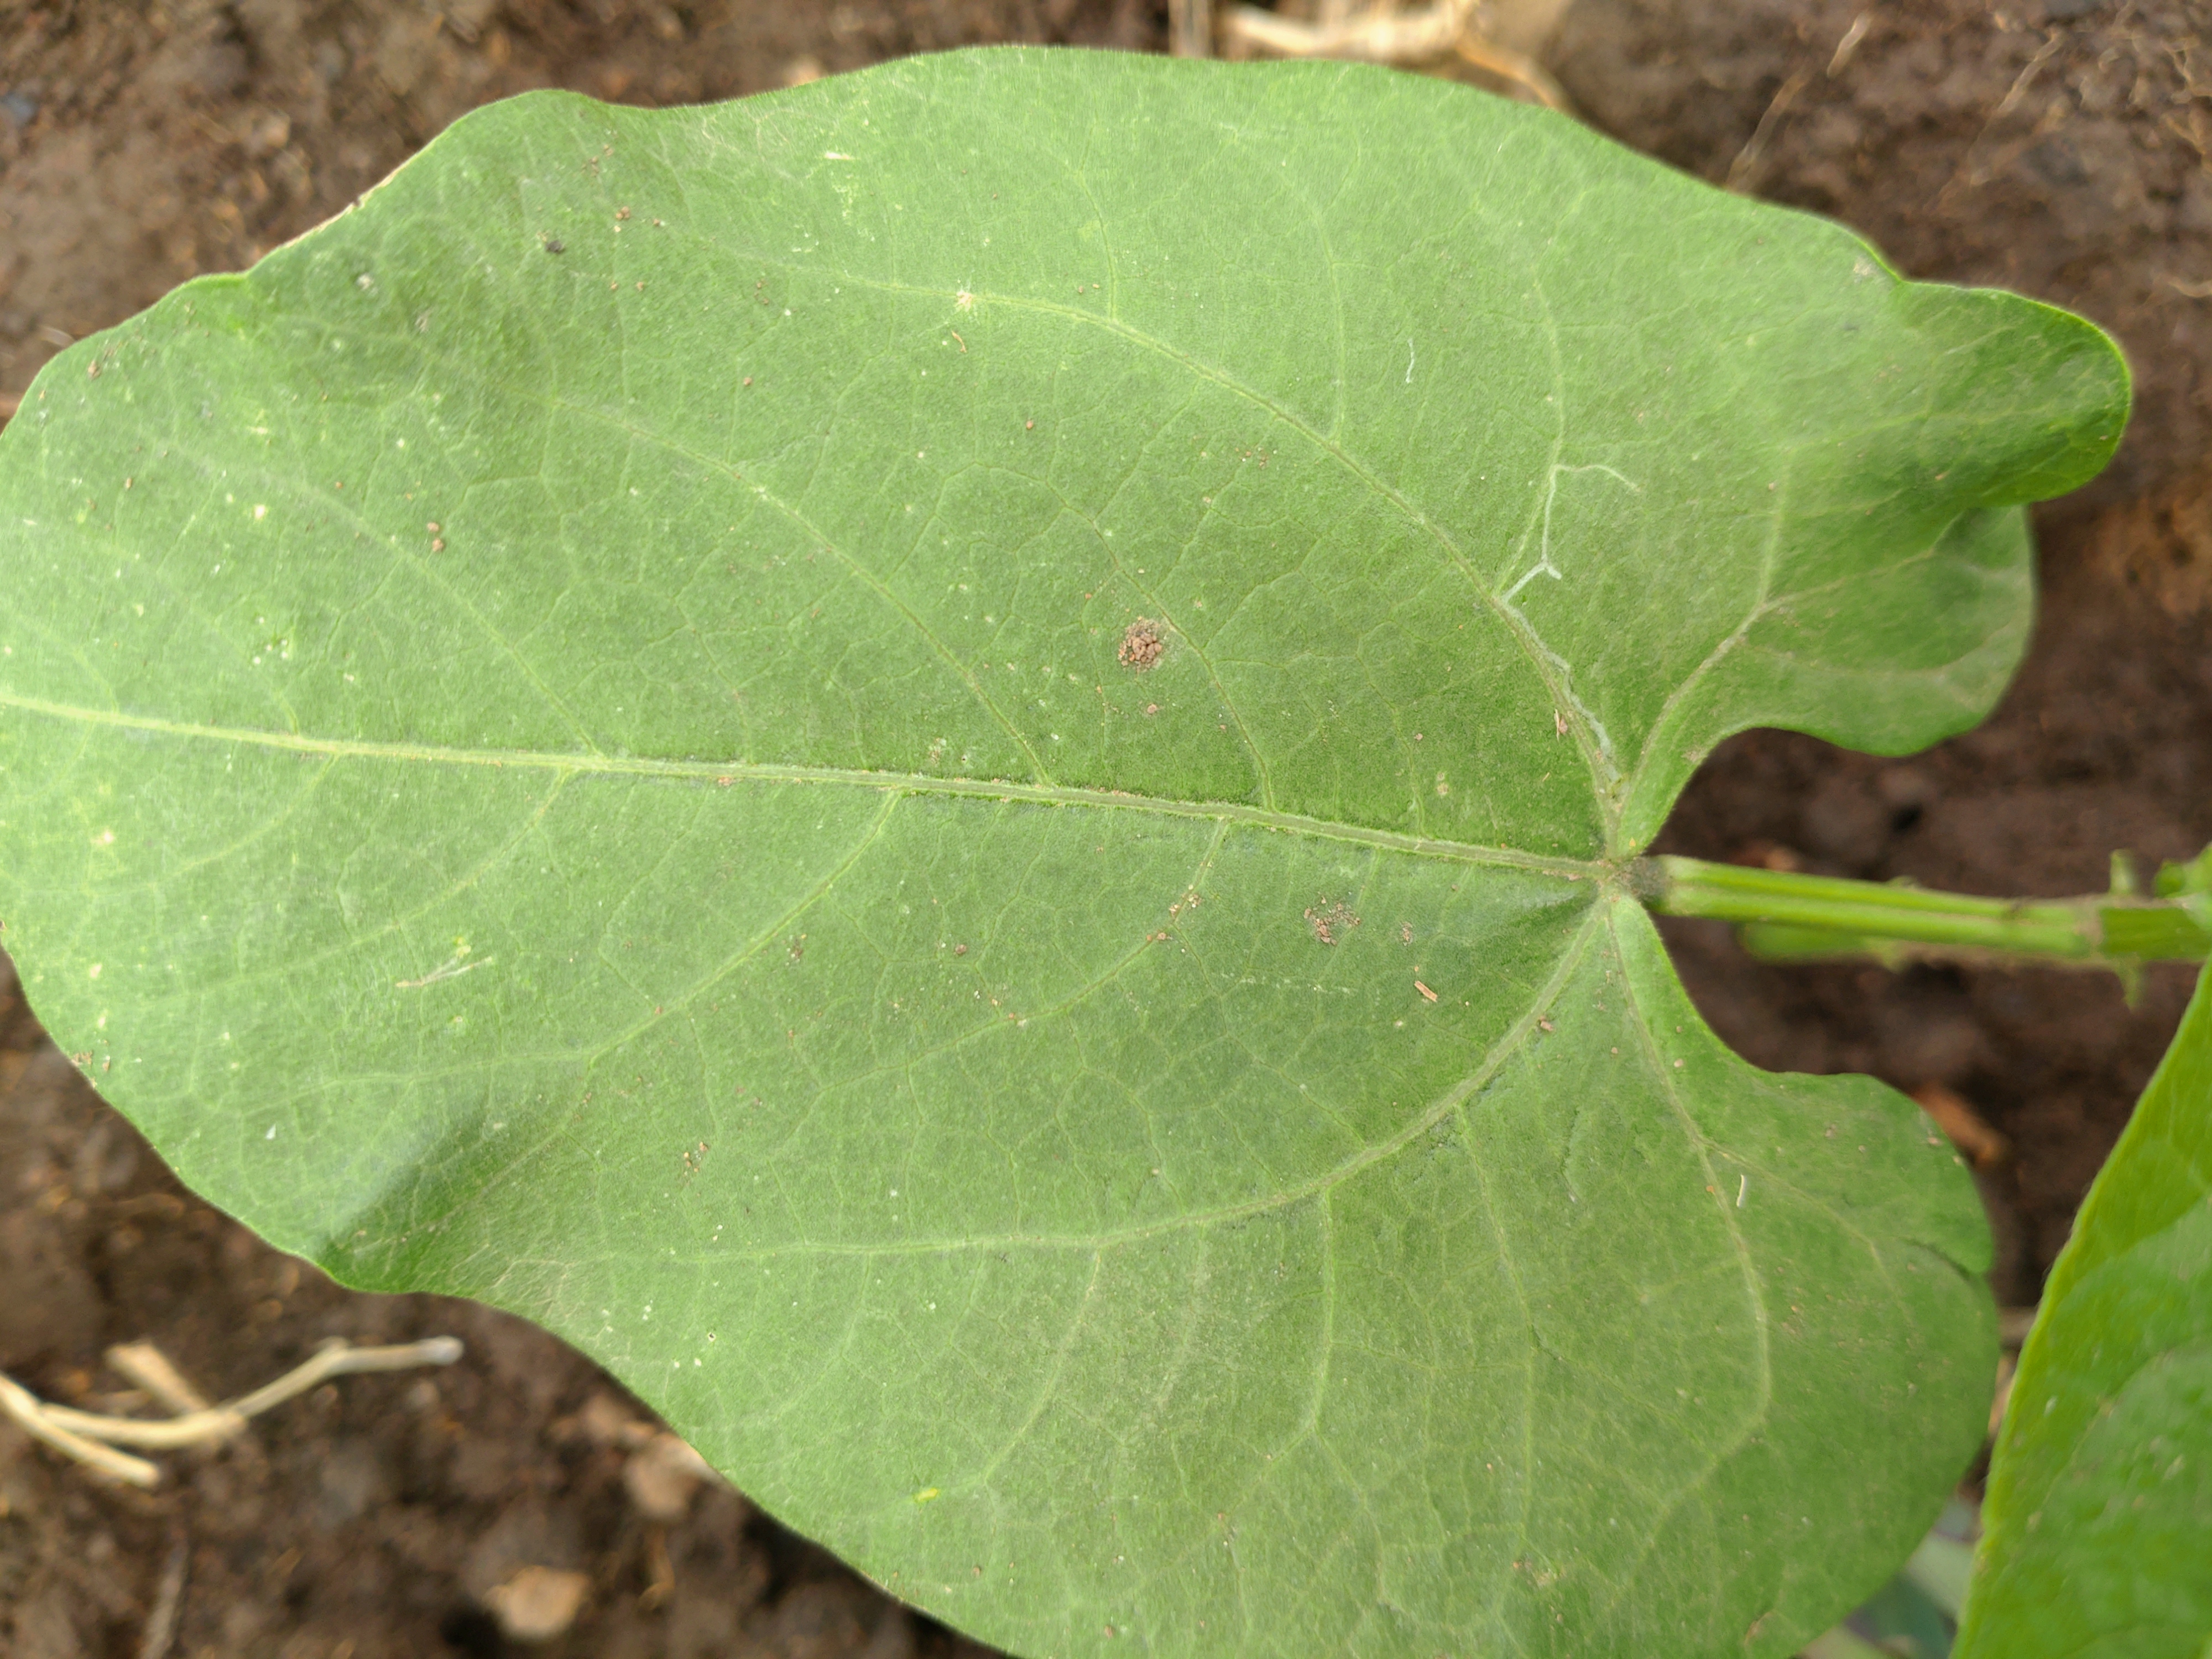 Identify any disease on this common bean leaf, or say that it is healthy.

healthy
